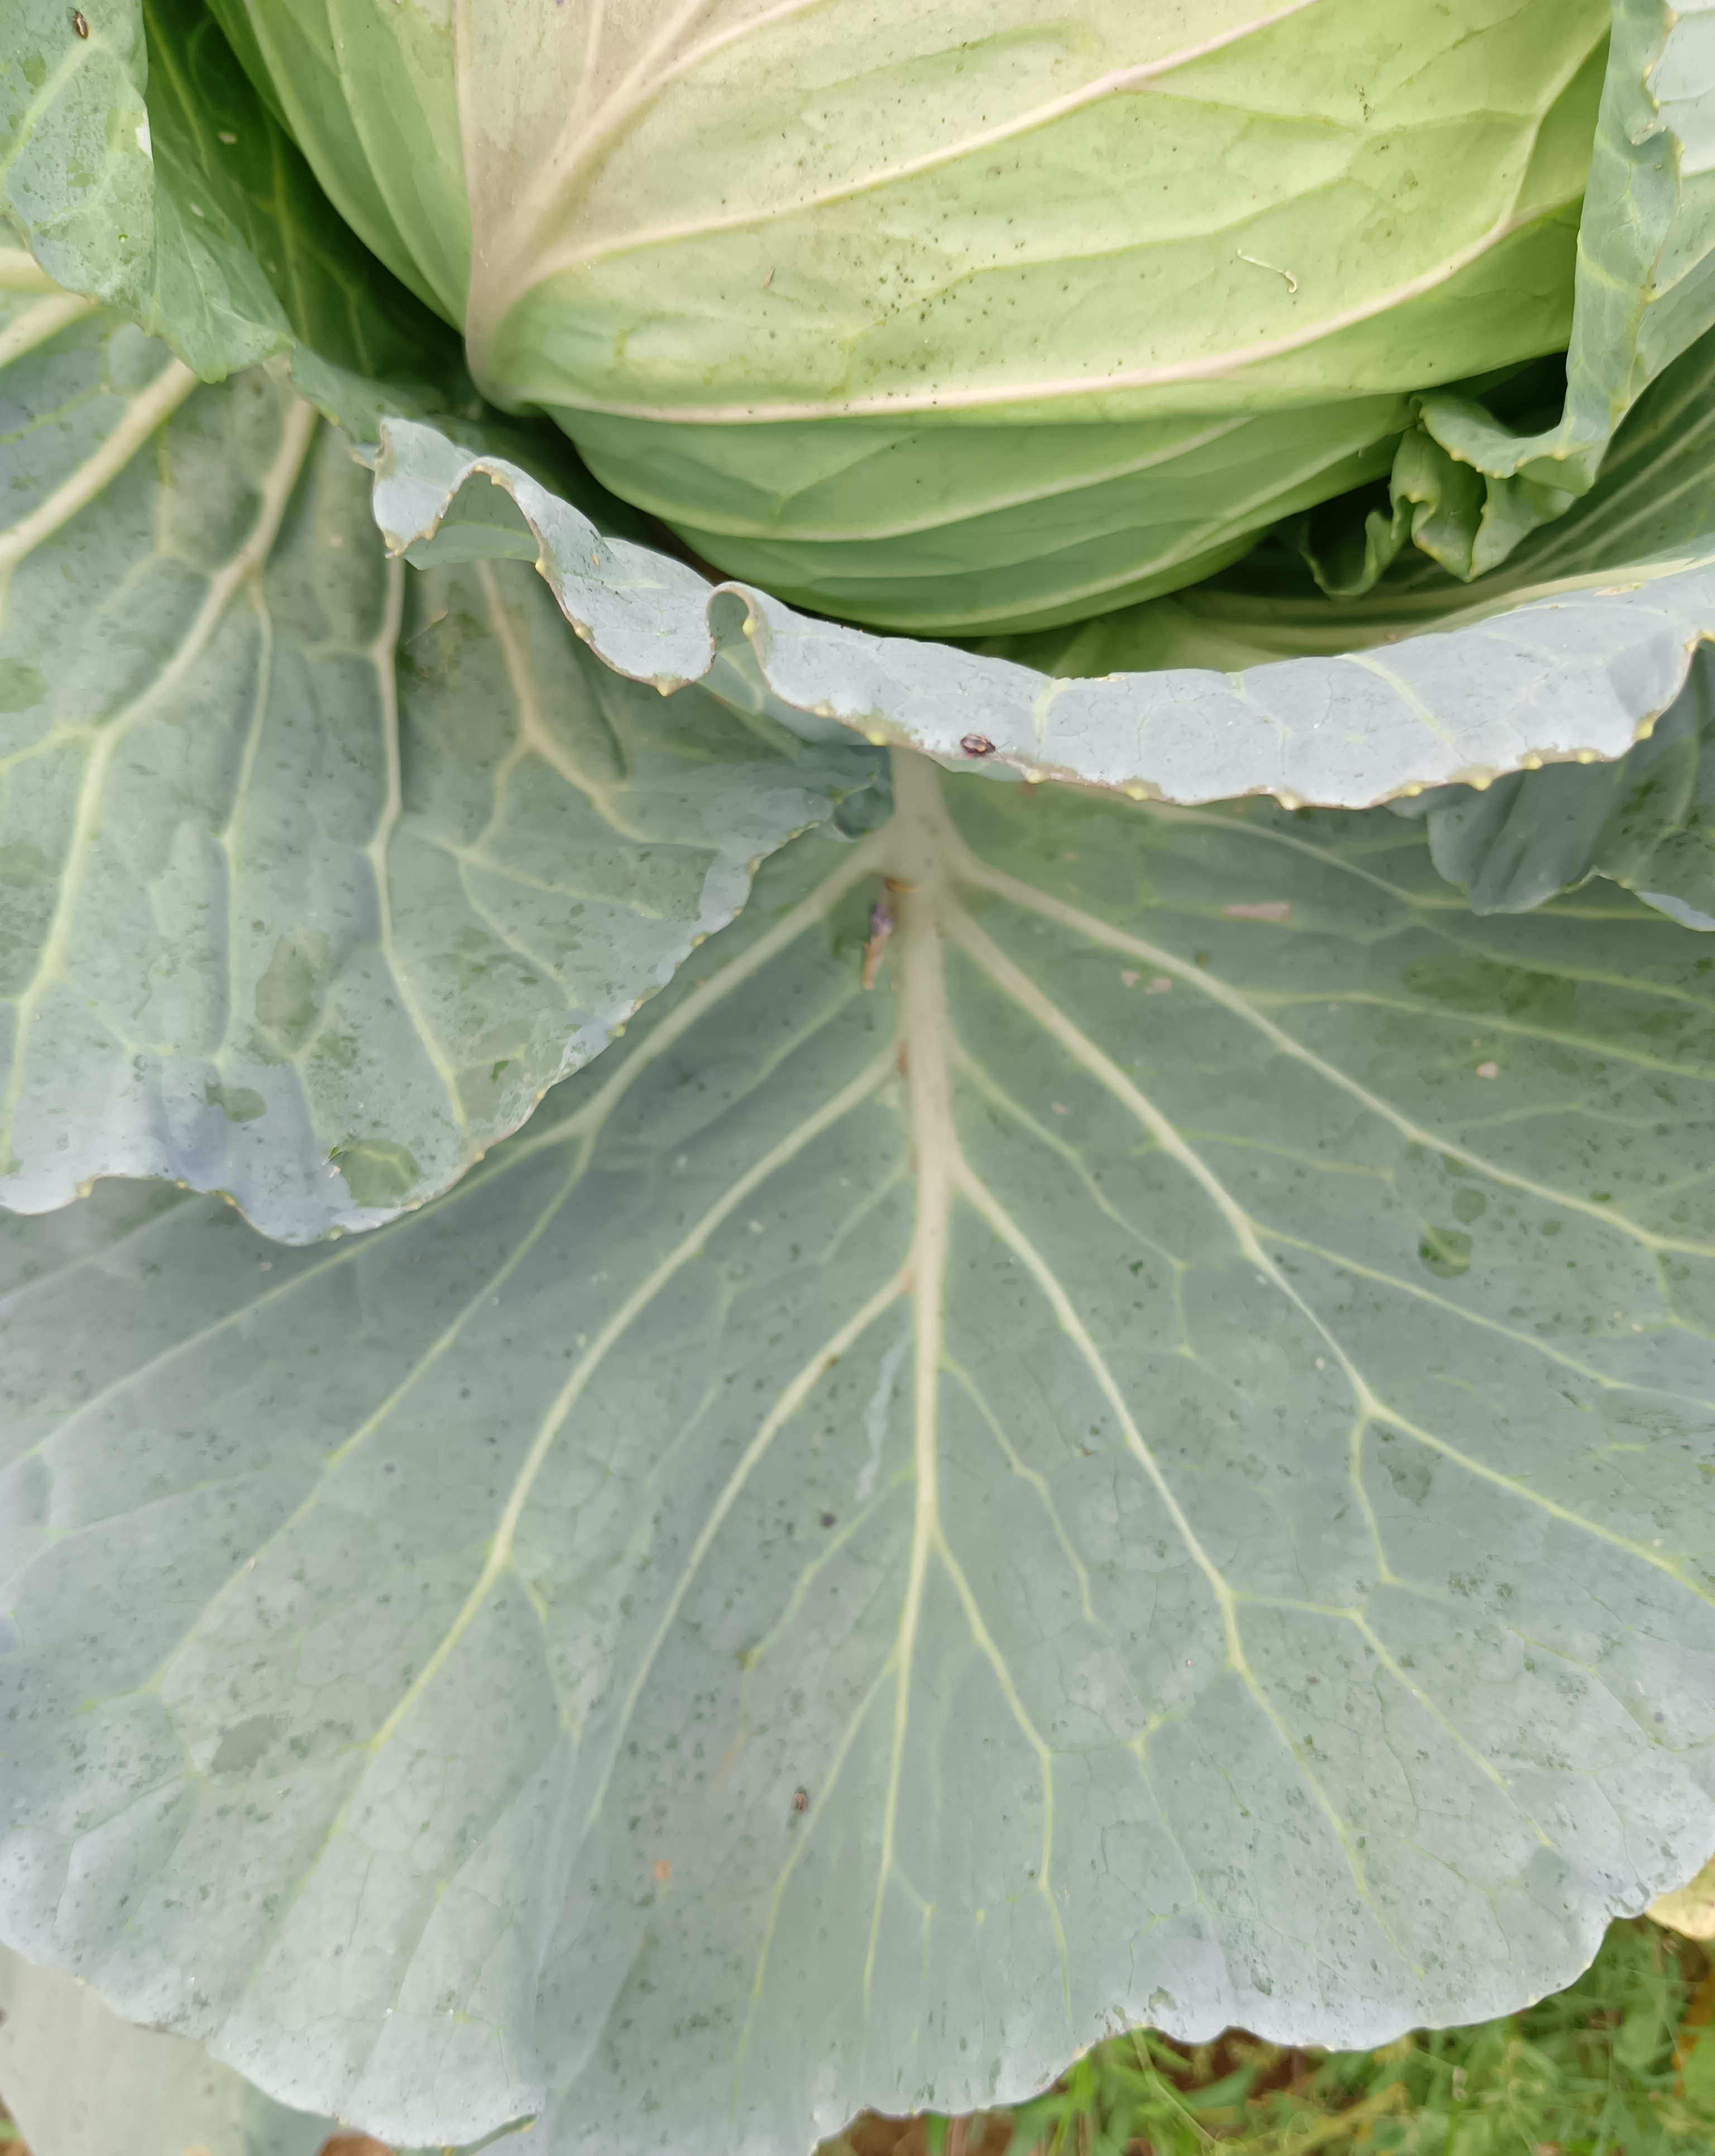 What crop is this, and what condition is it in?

cabbage, healthy
